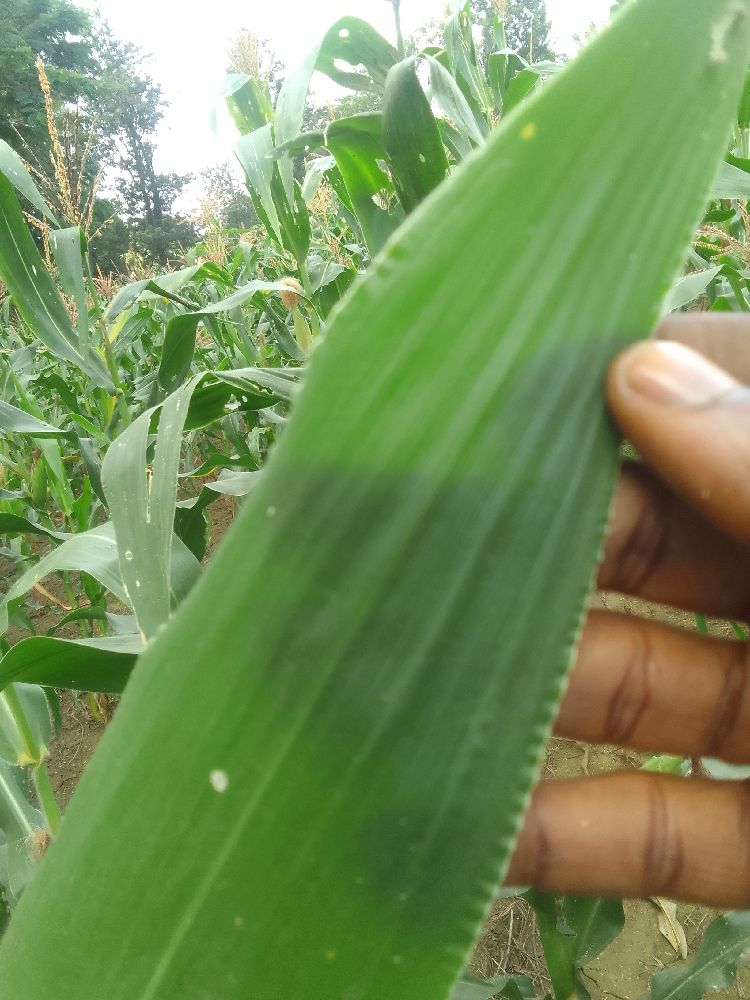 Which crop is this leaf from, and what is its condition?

maize, healthy
